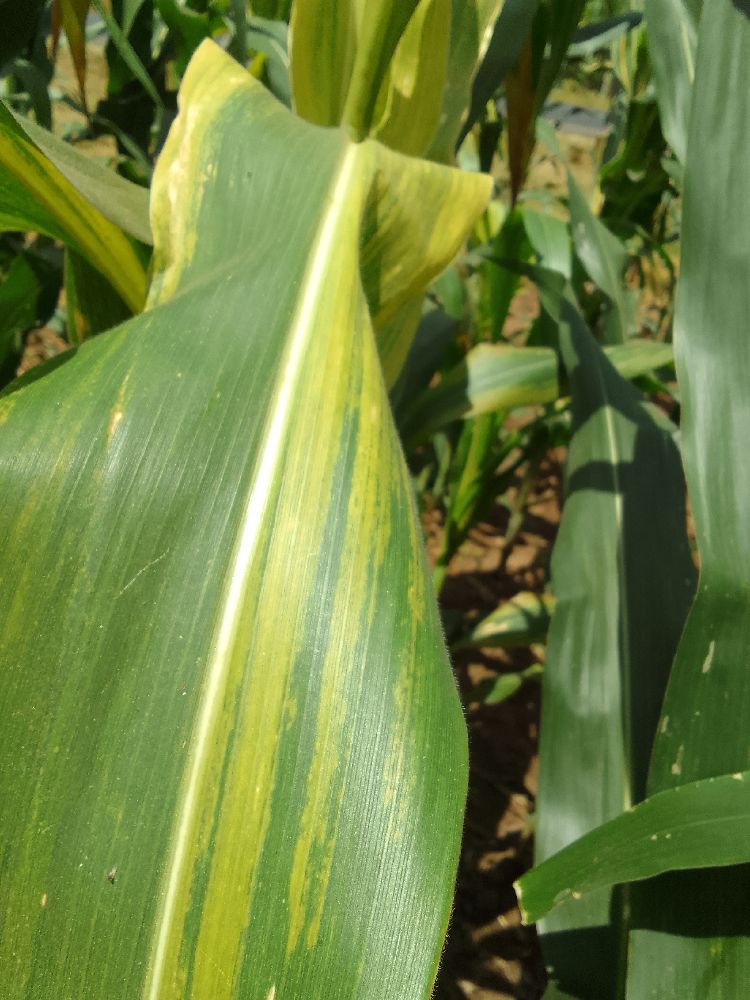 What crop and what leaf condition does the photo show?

maize, maize lethal necrosis
